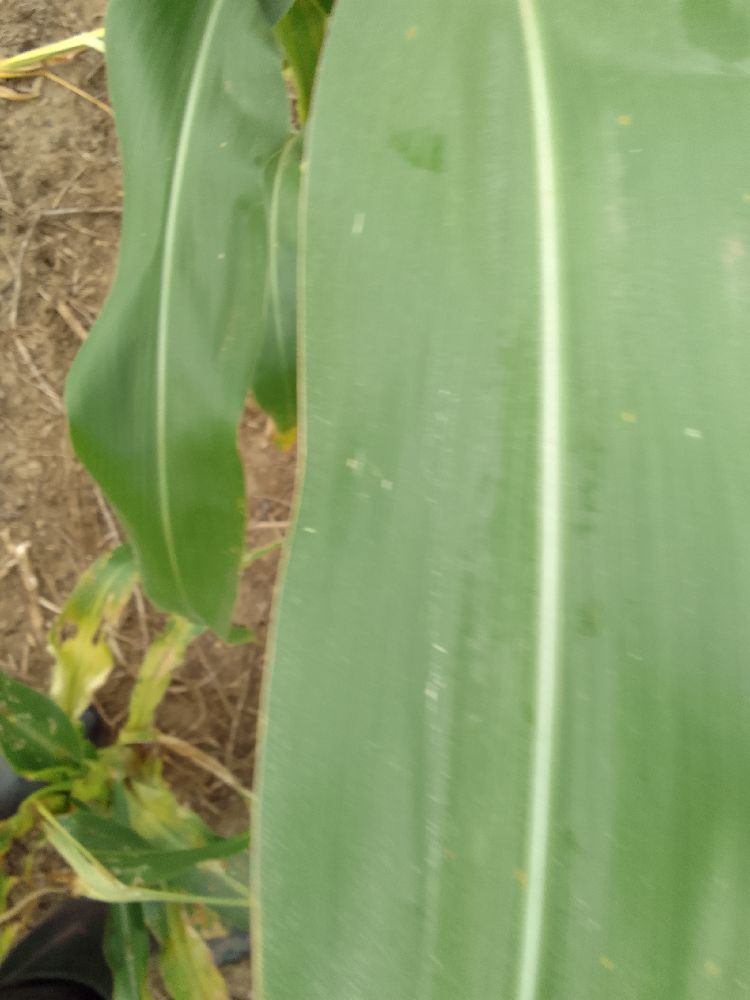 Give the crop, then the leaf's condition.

maize, healthy
